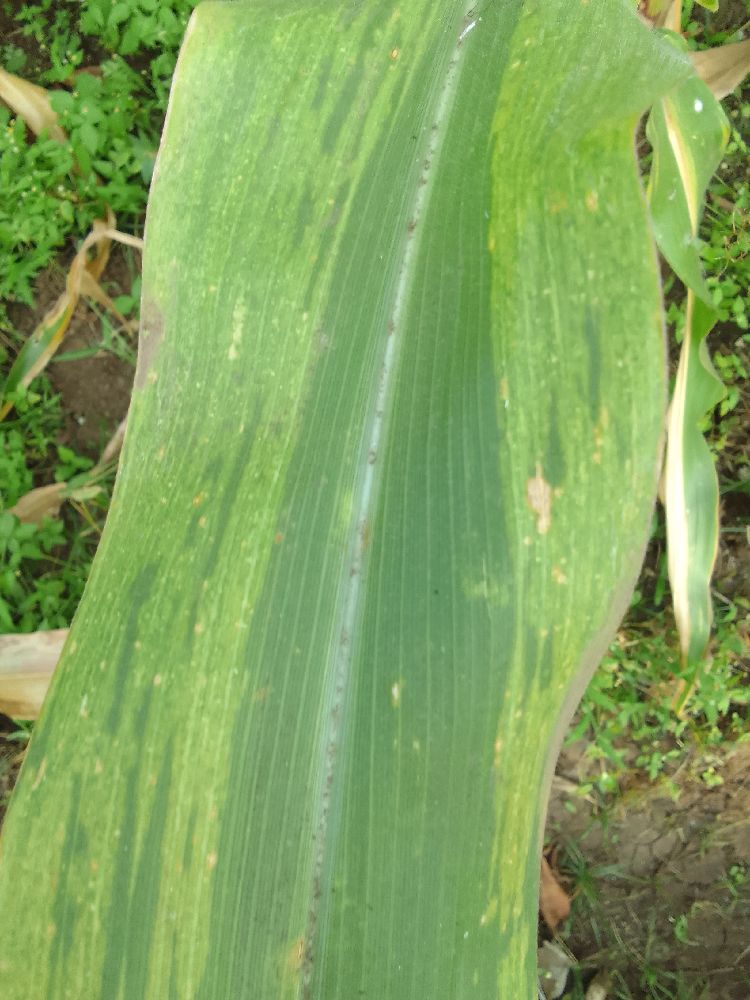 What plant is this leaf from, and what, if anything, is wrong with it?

maize, maize lethal necrosis
